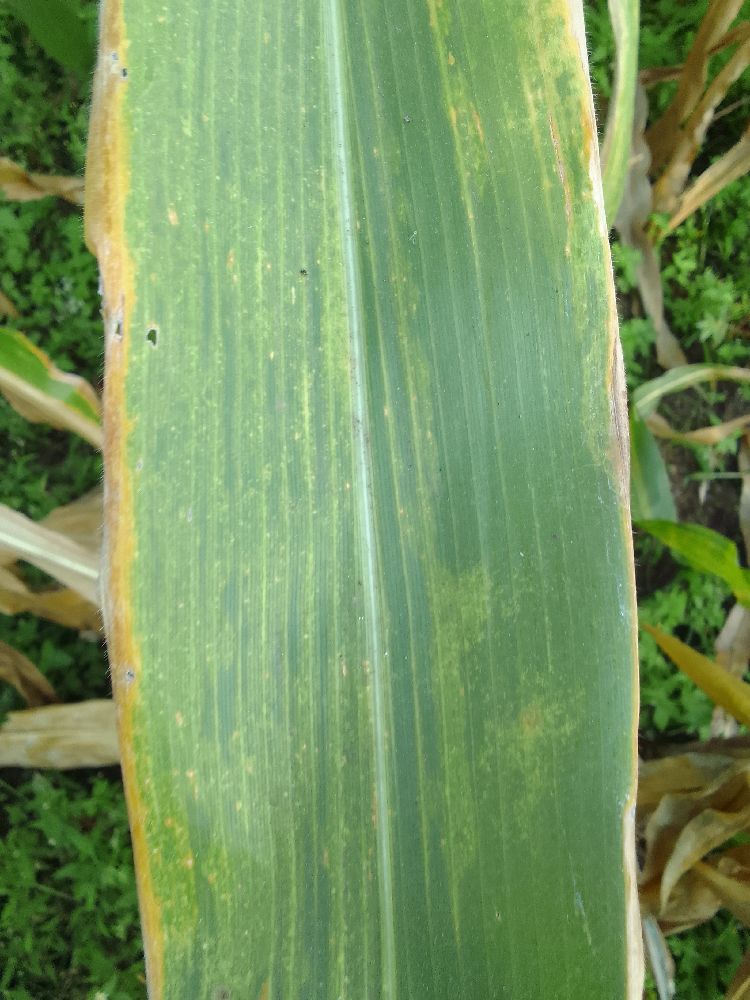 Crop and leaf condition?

maize, maize lethal necrosis
